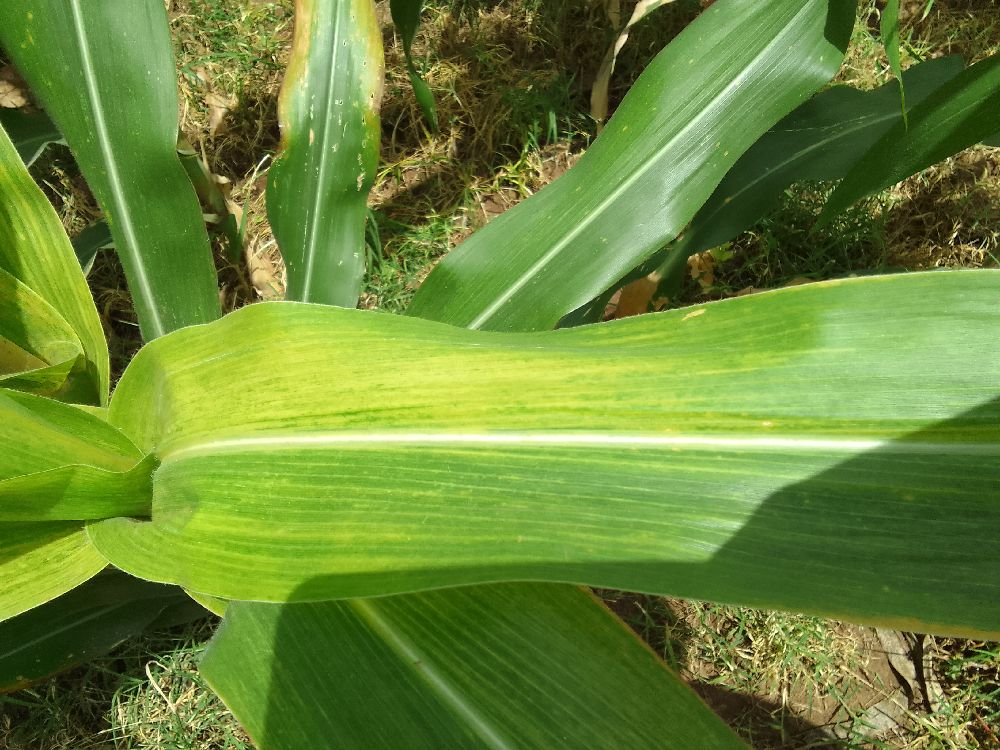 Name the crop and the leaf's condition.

maize, maize lethal necrosis
